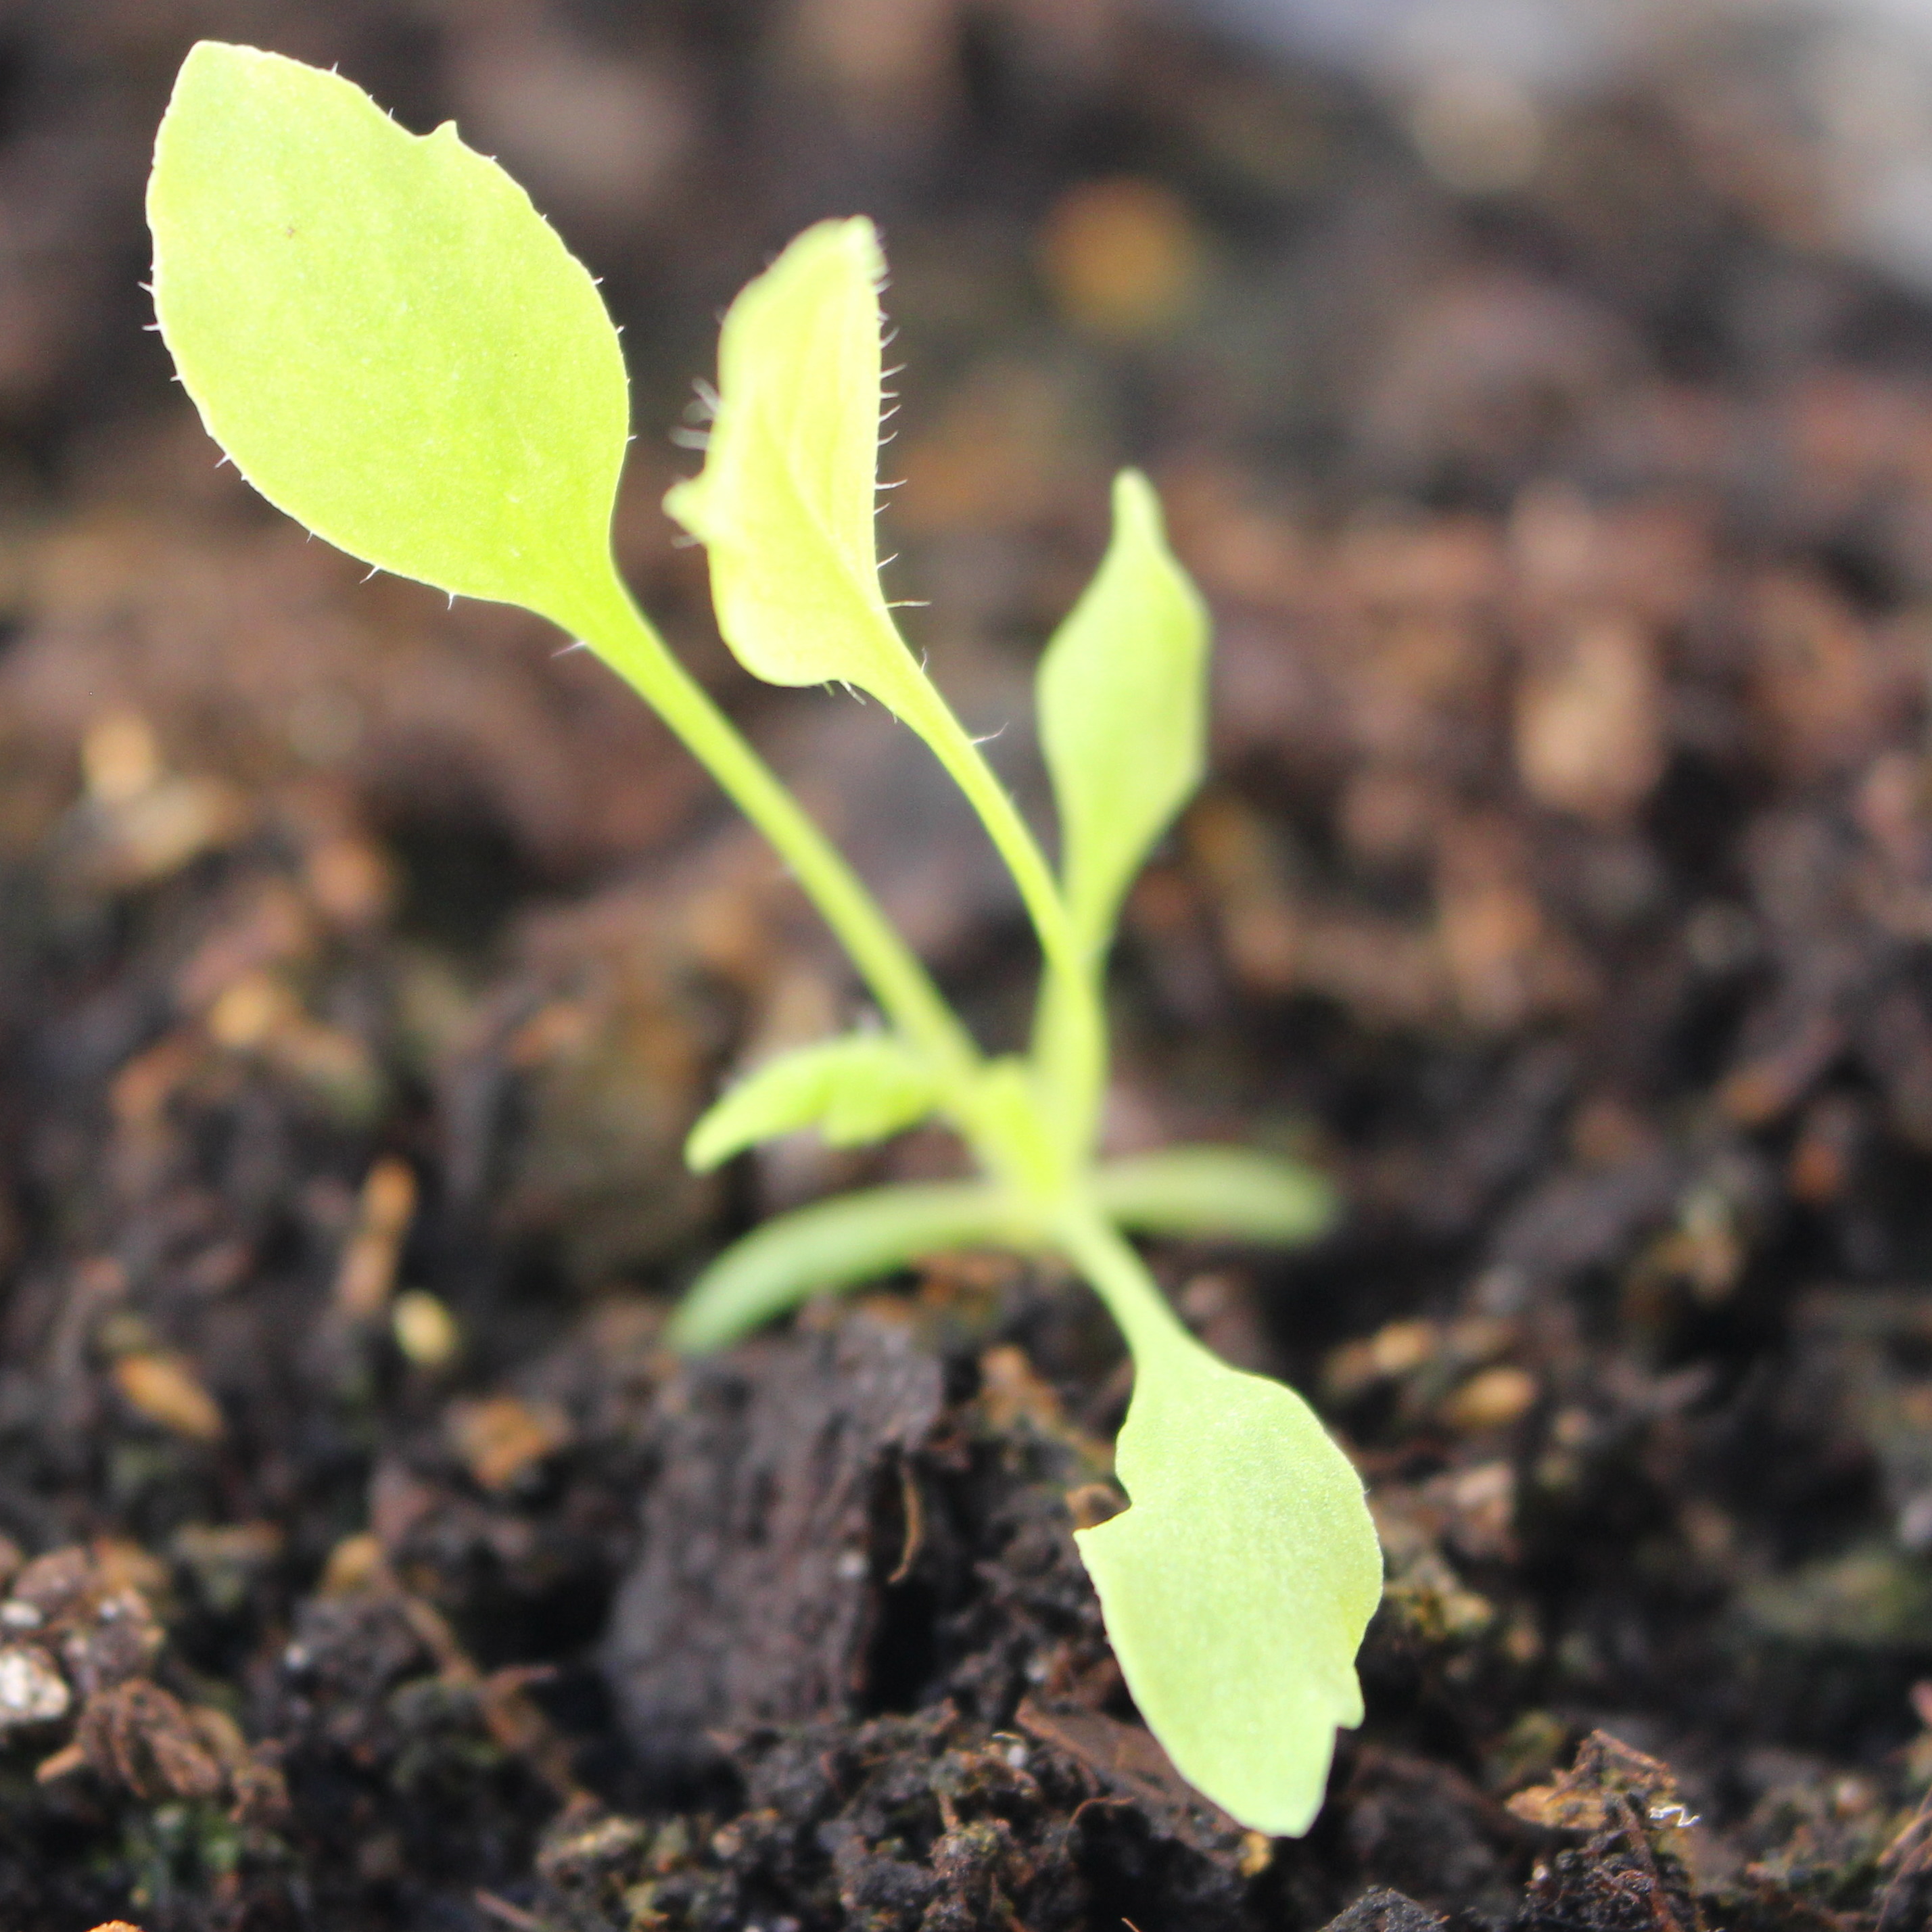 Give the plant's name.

Papaver rhoeas
